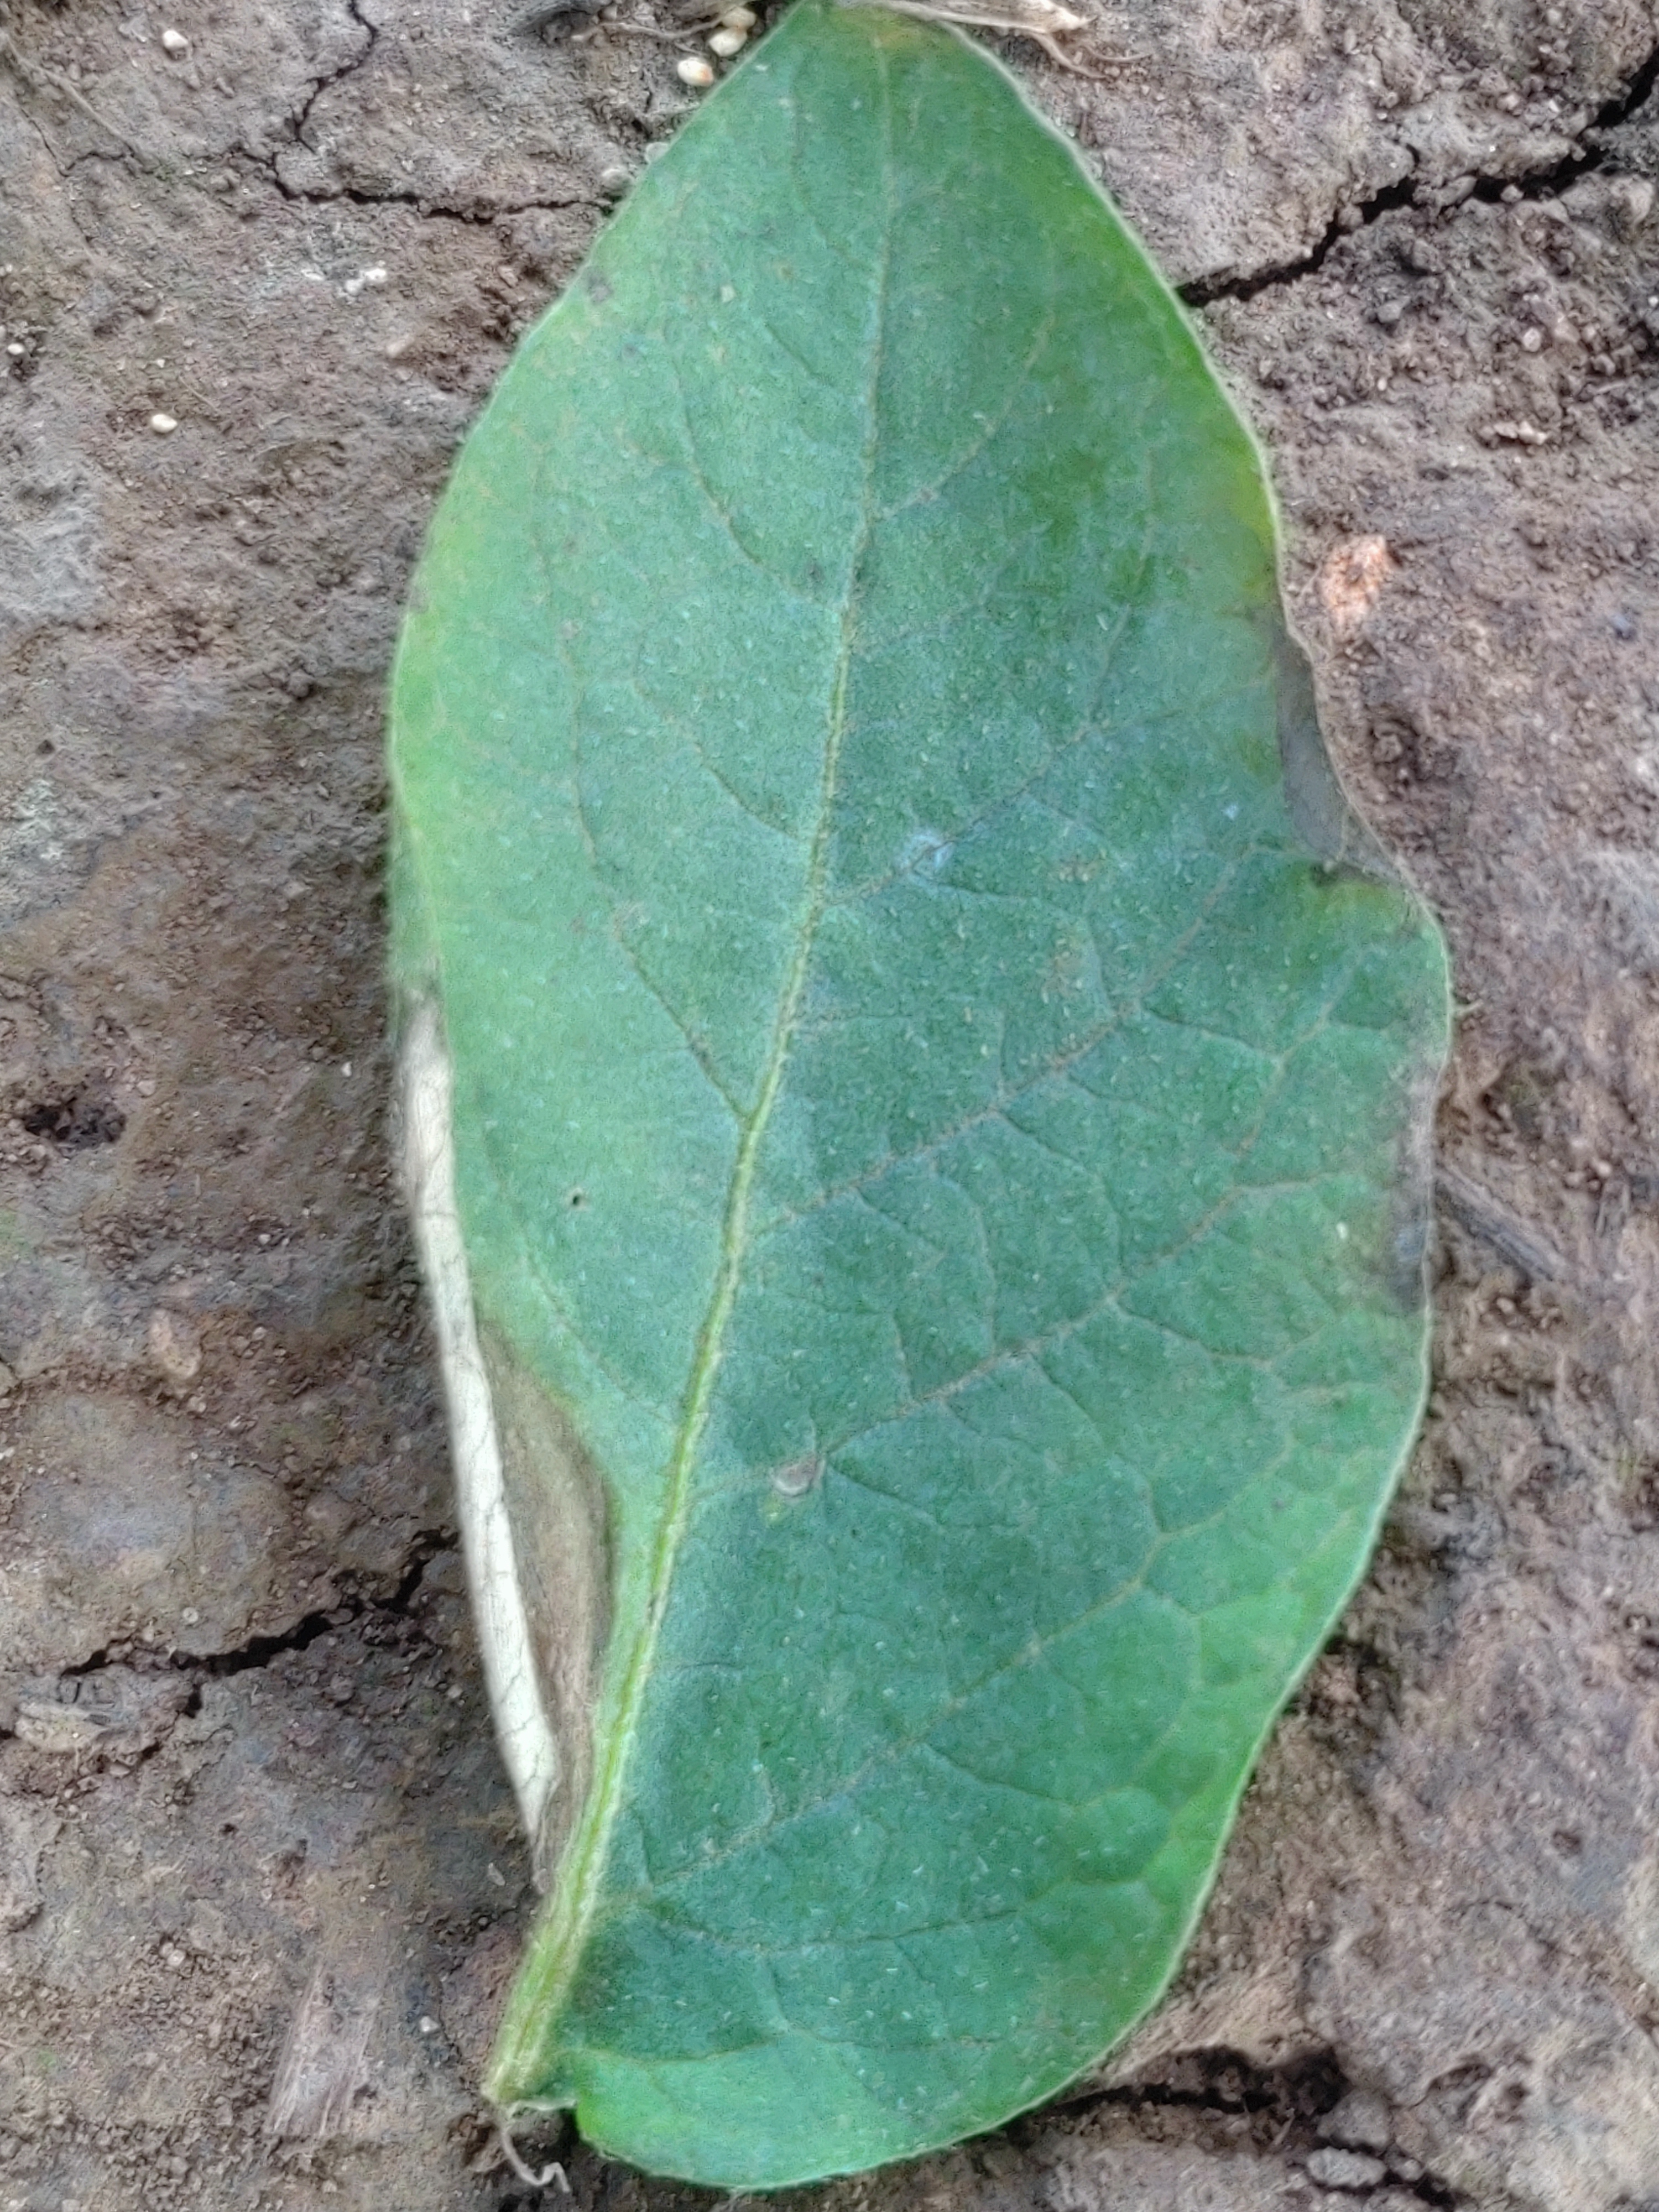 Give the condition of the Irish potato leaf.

early blight
